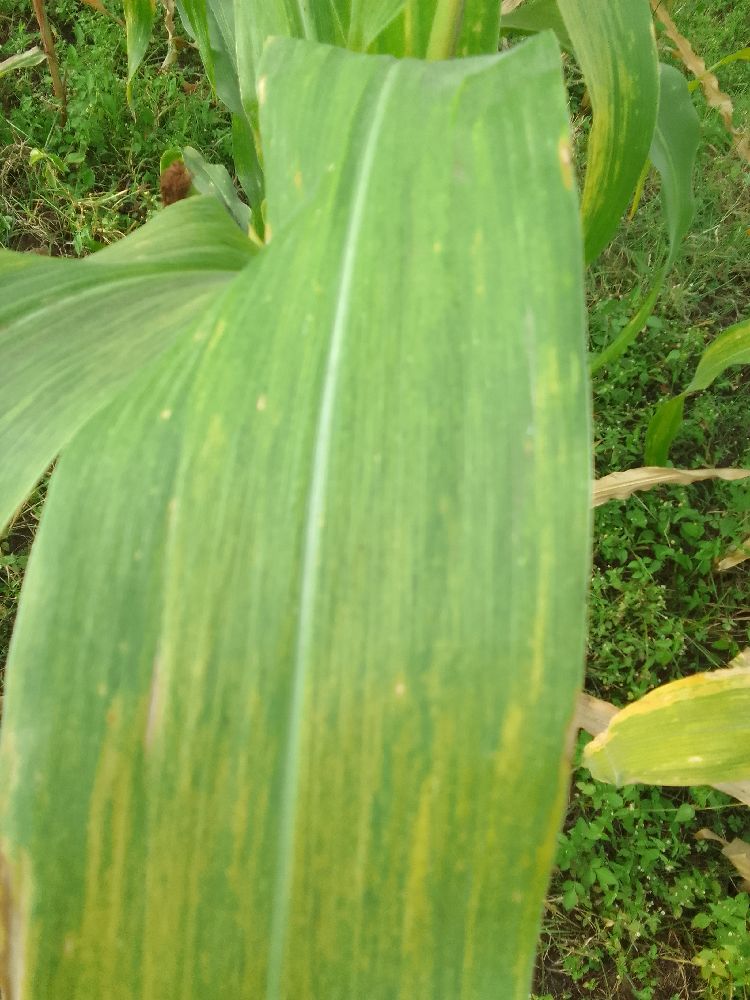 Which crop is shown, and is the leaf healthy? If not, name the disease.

maize, maize lethal necrosis
